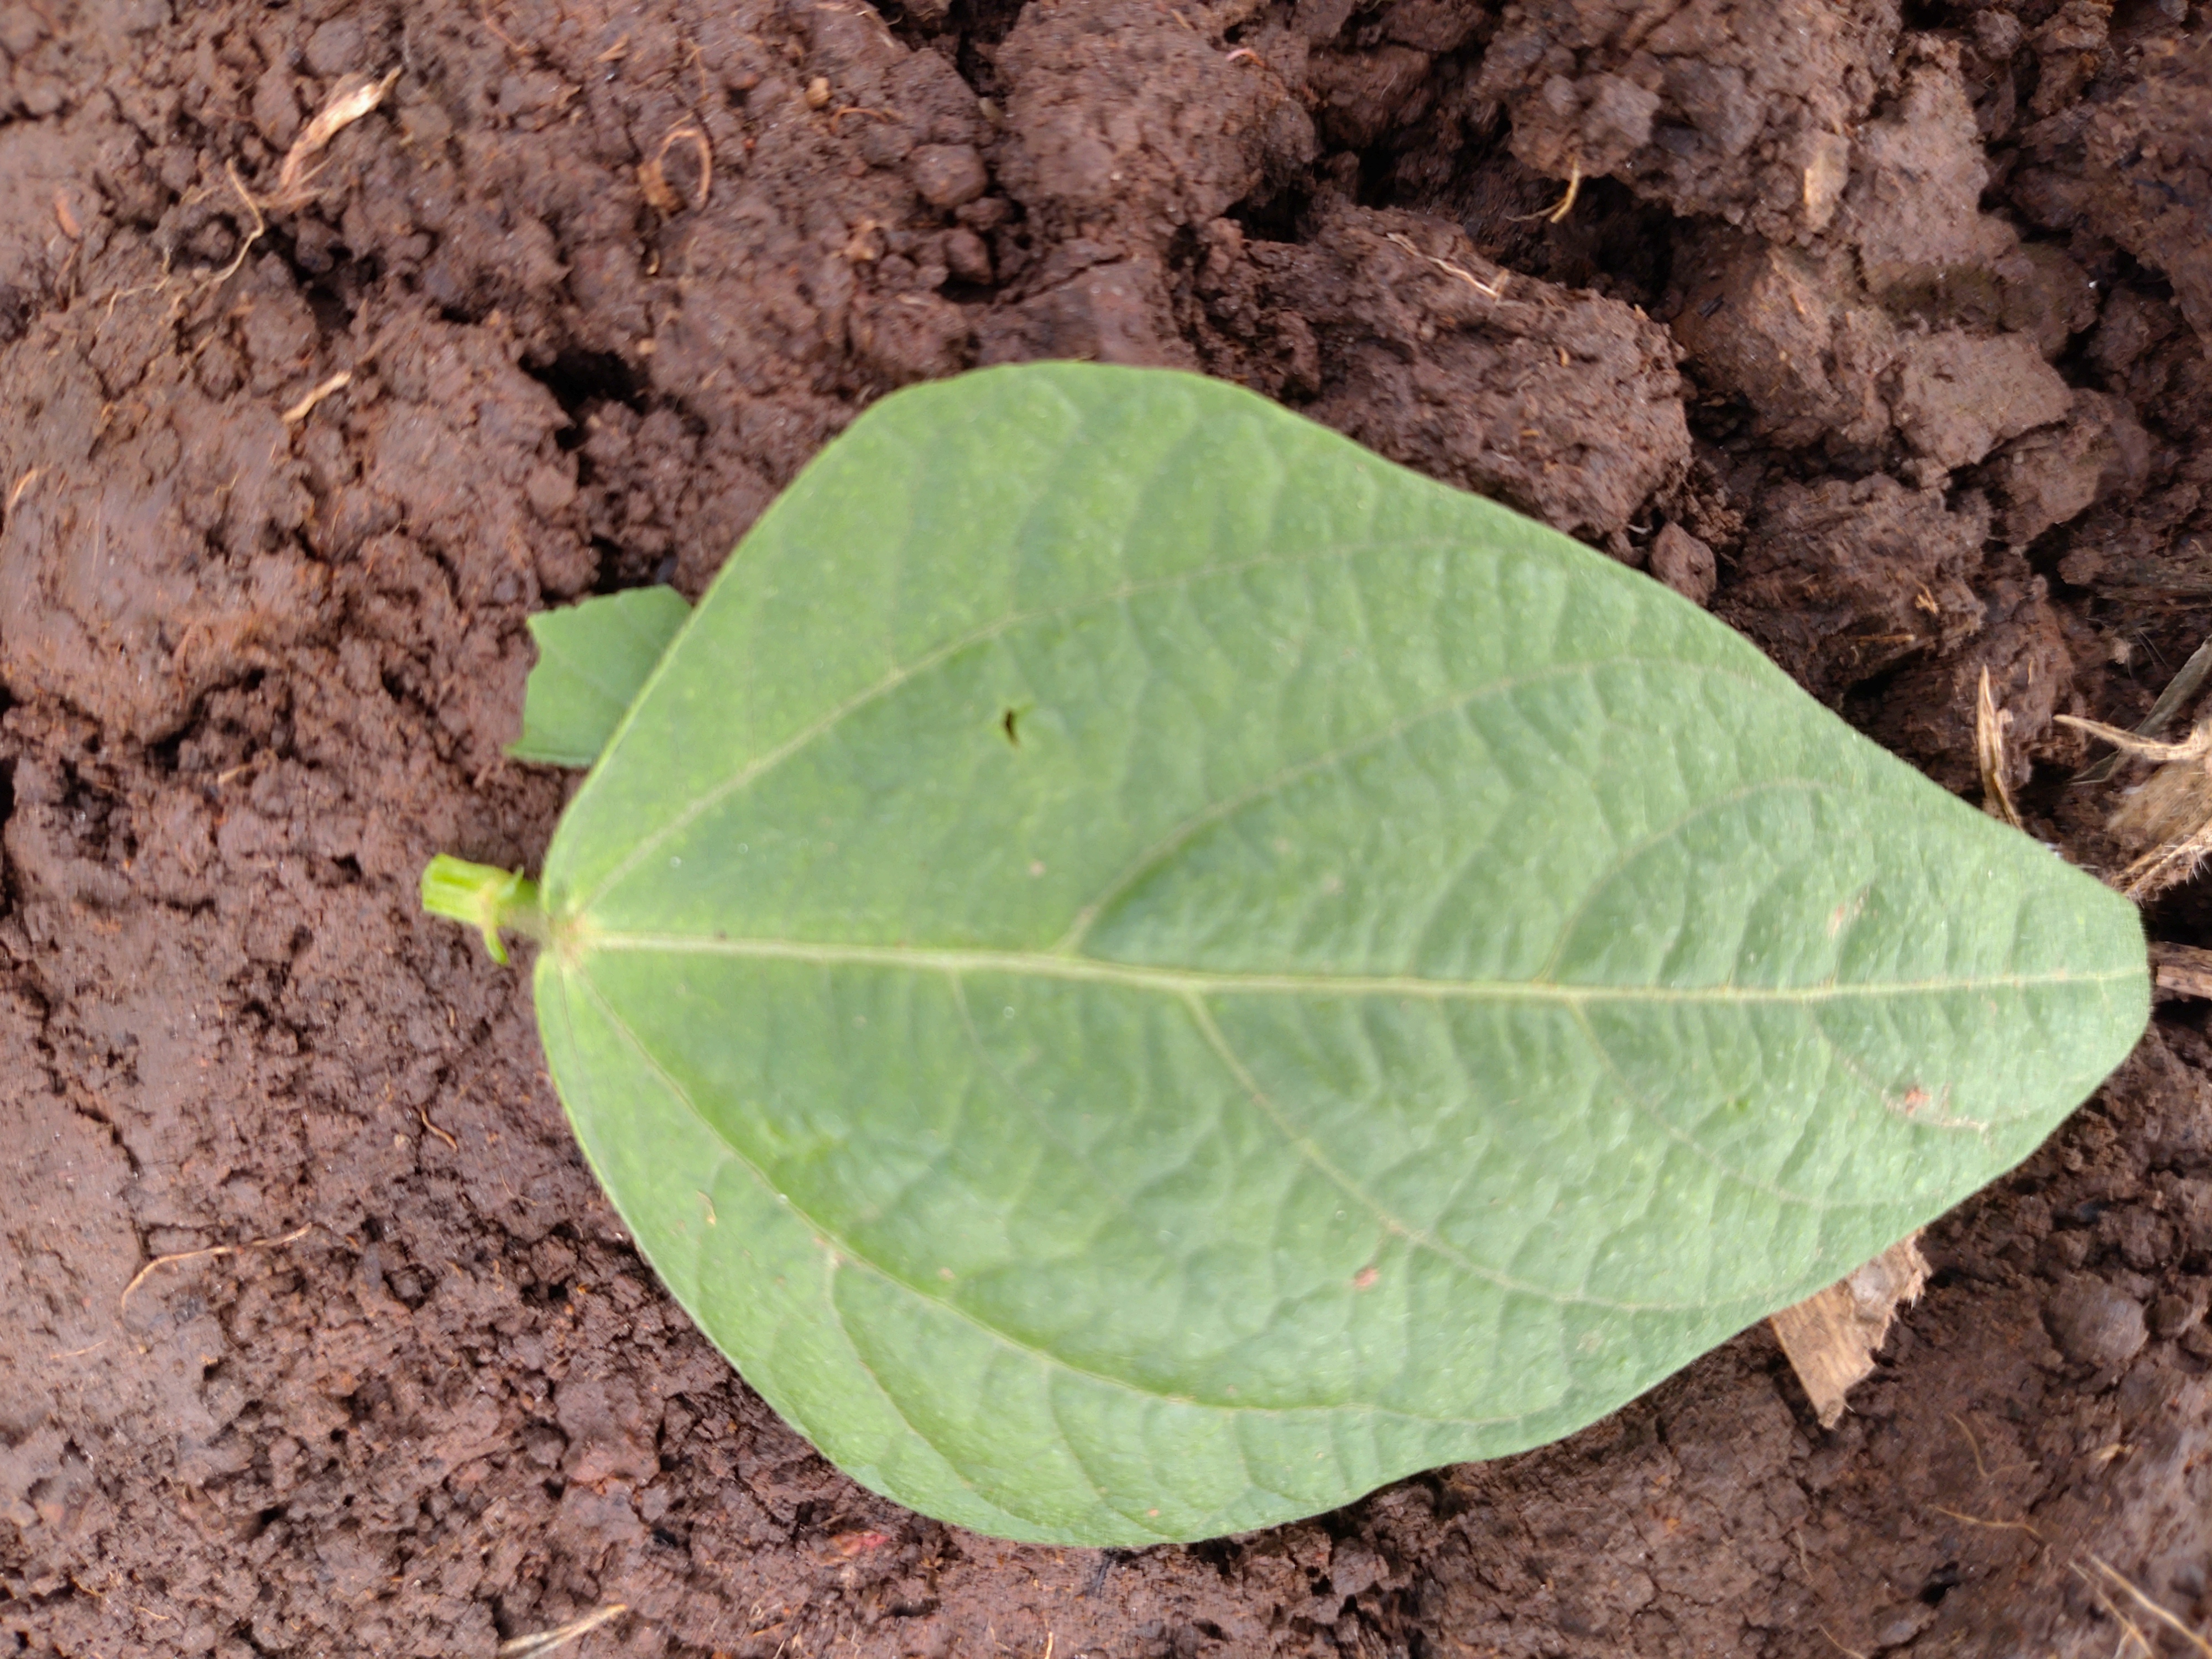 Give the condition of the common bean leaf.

healthy
